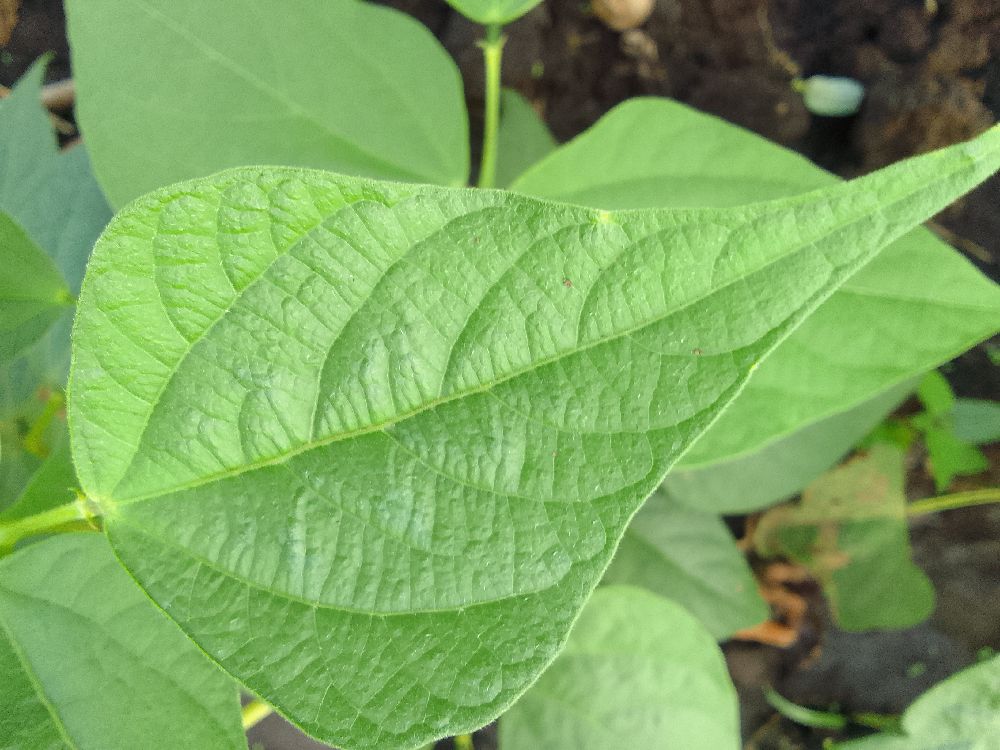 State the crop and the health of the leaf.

common bean, healthy
